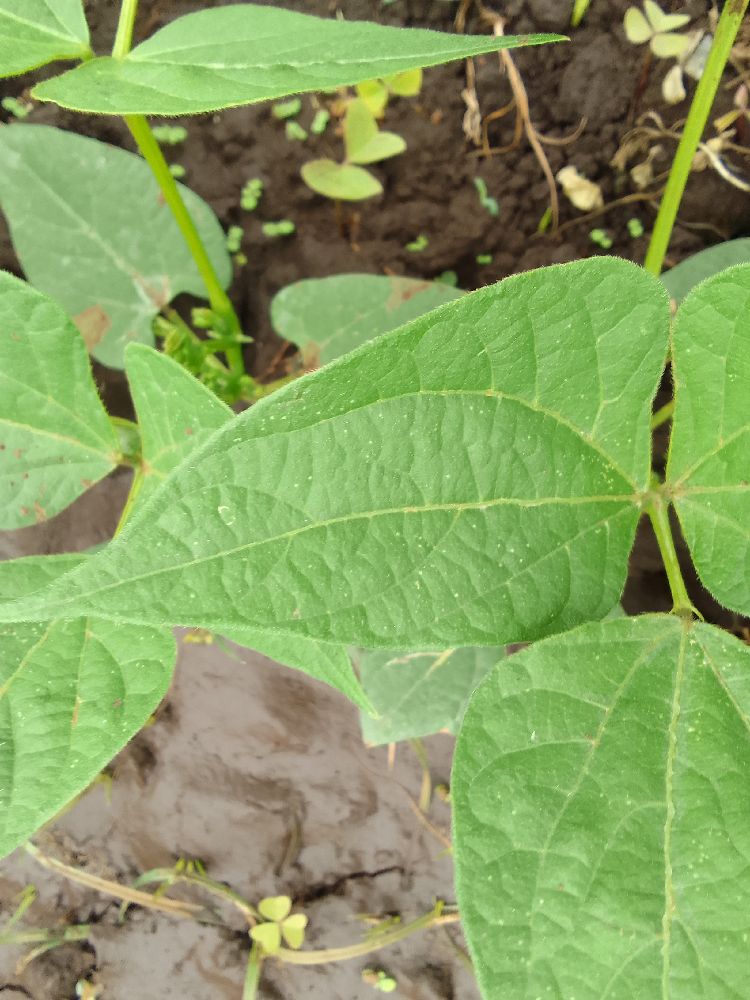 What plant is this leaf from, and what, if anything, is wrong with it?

common bean, healthy
